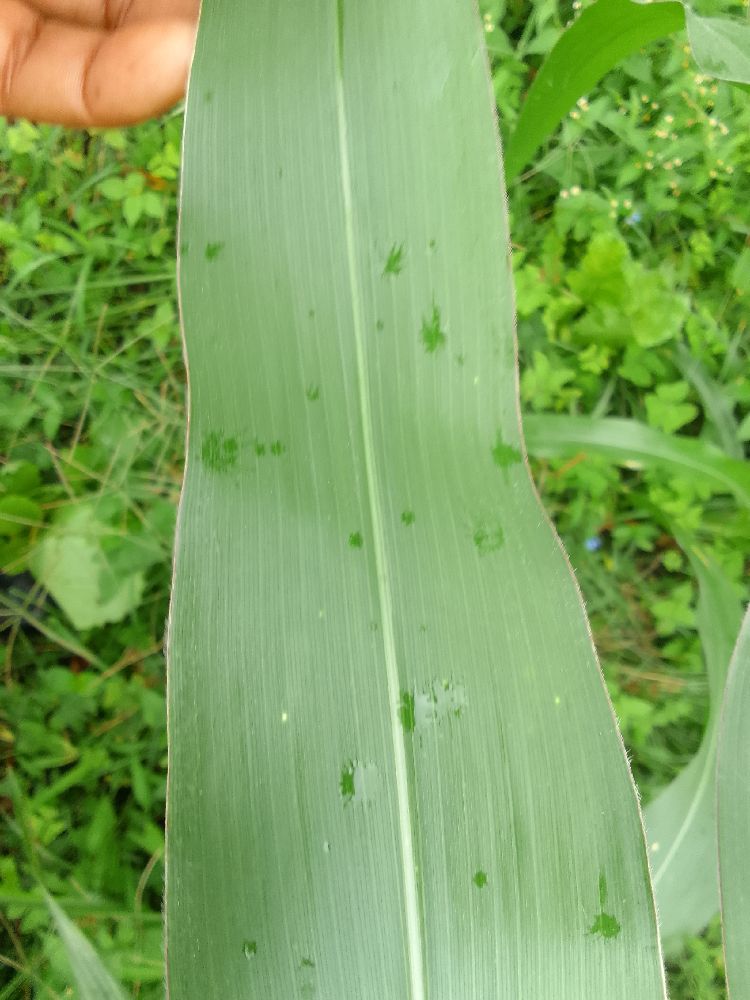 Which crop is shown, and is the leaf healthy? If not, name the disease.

maize, healthy
